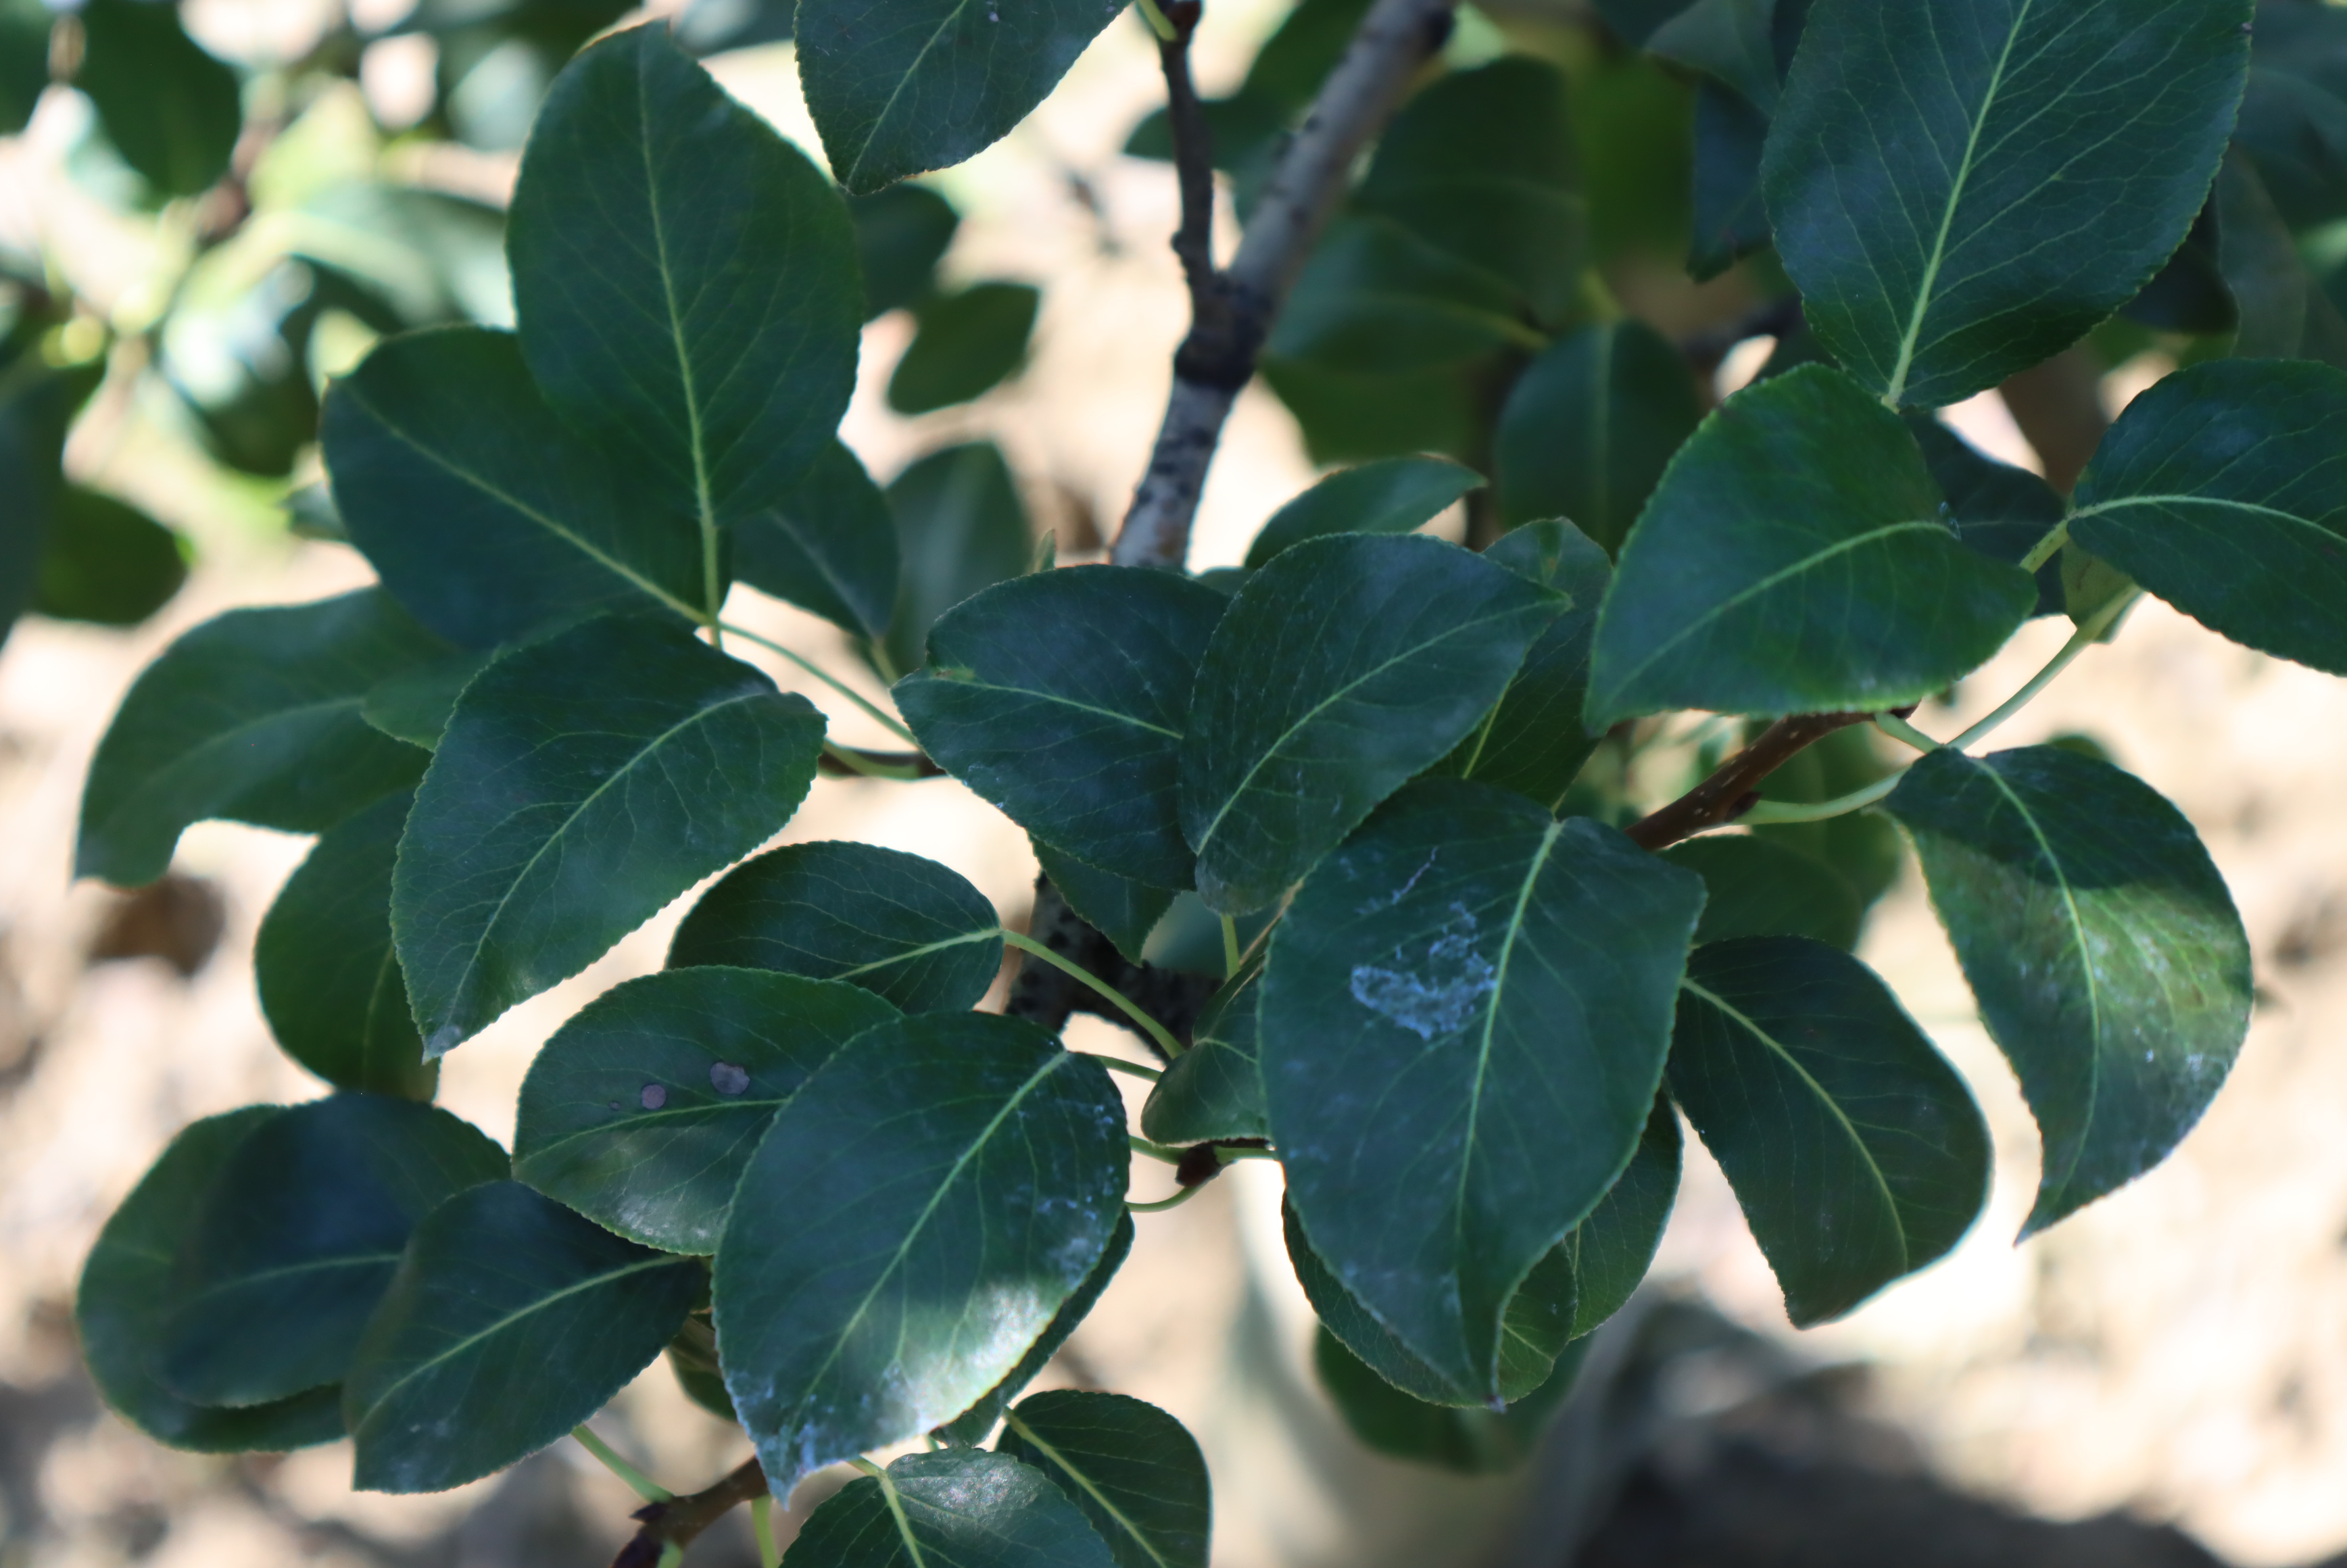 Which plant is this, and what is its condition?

pear, chemical damage
